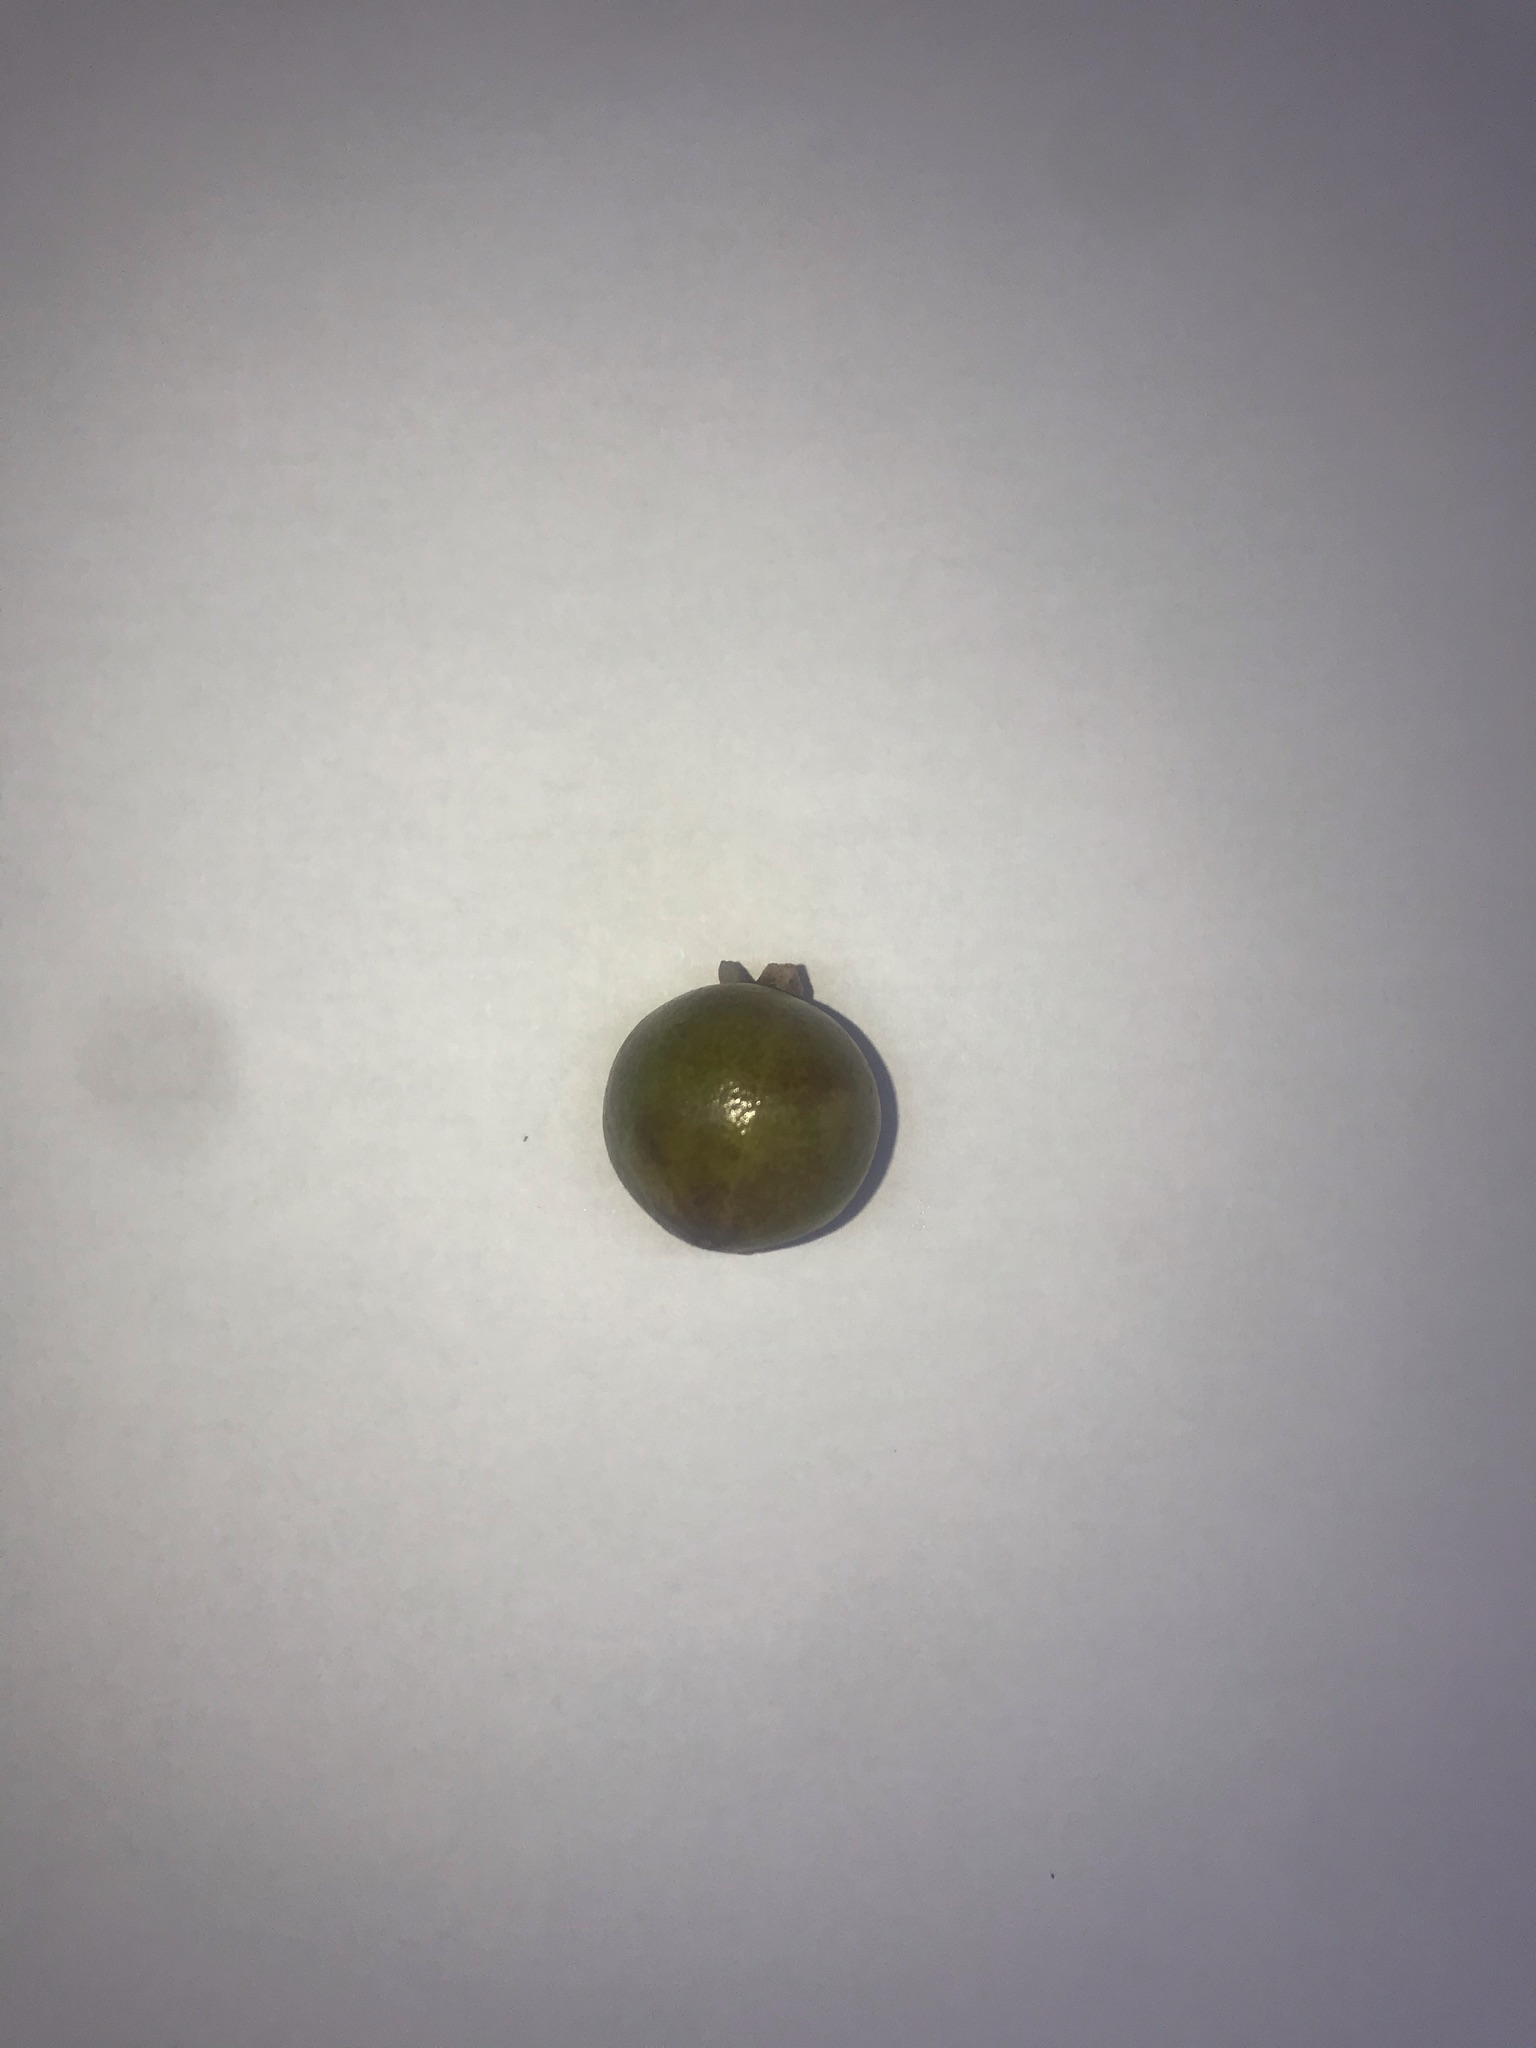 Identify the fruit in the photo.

gabiroba
